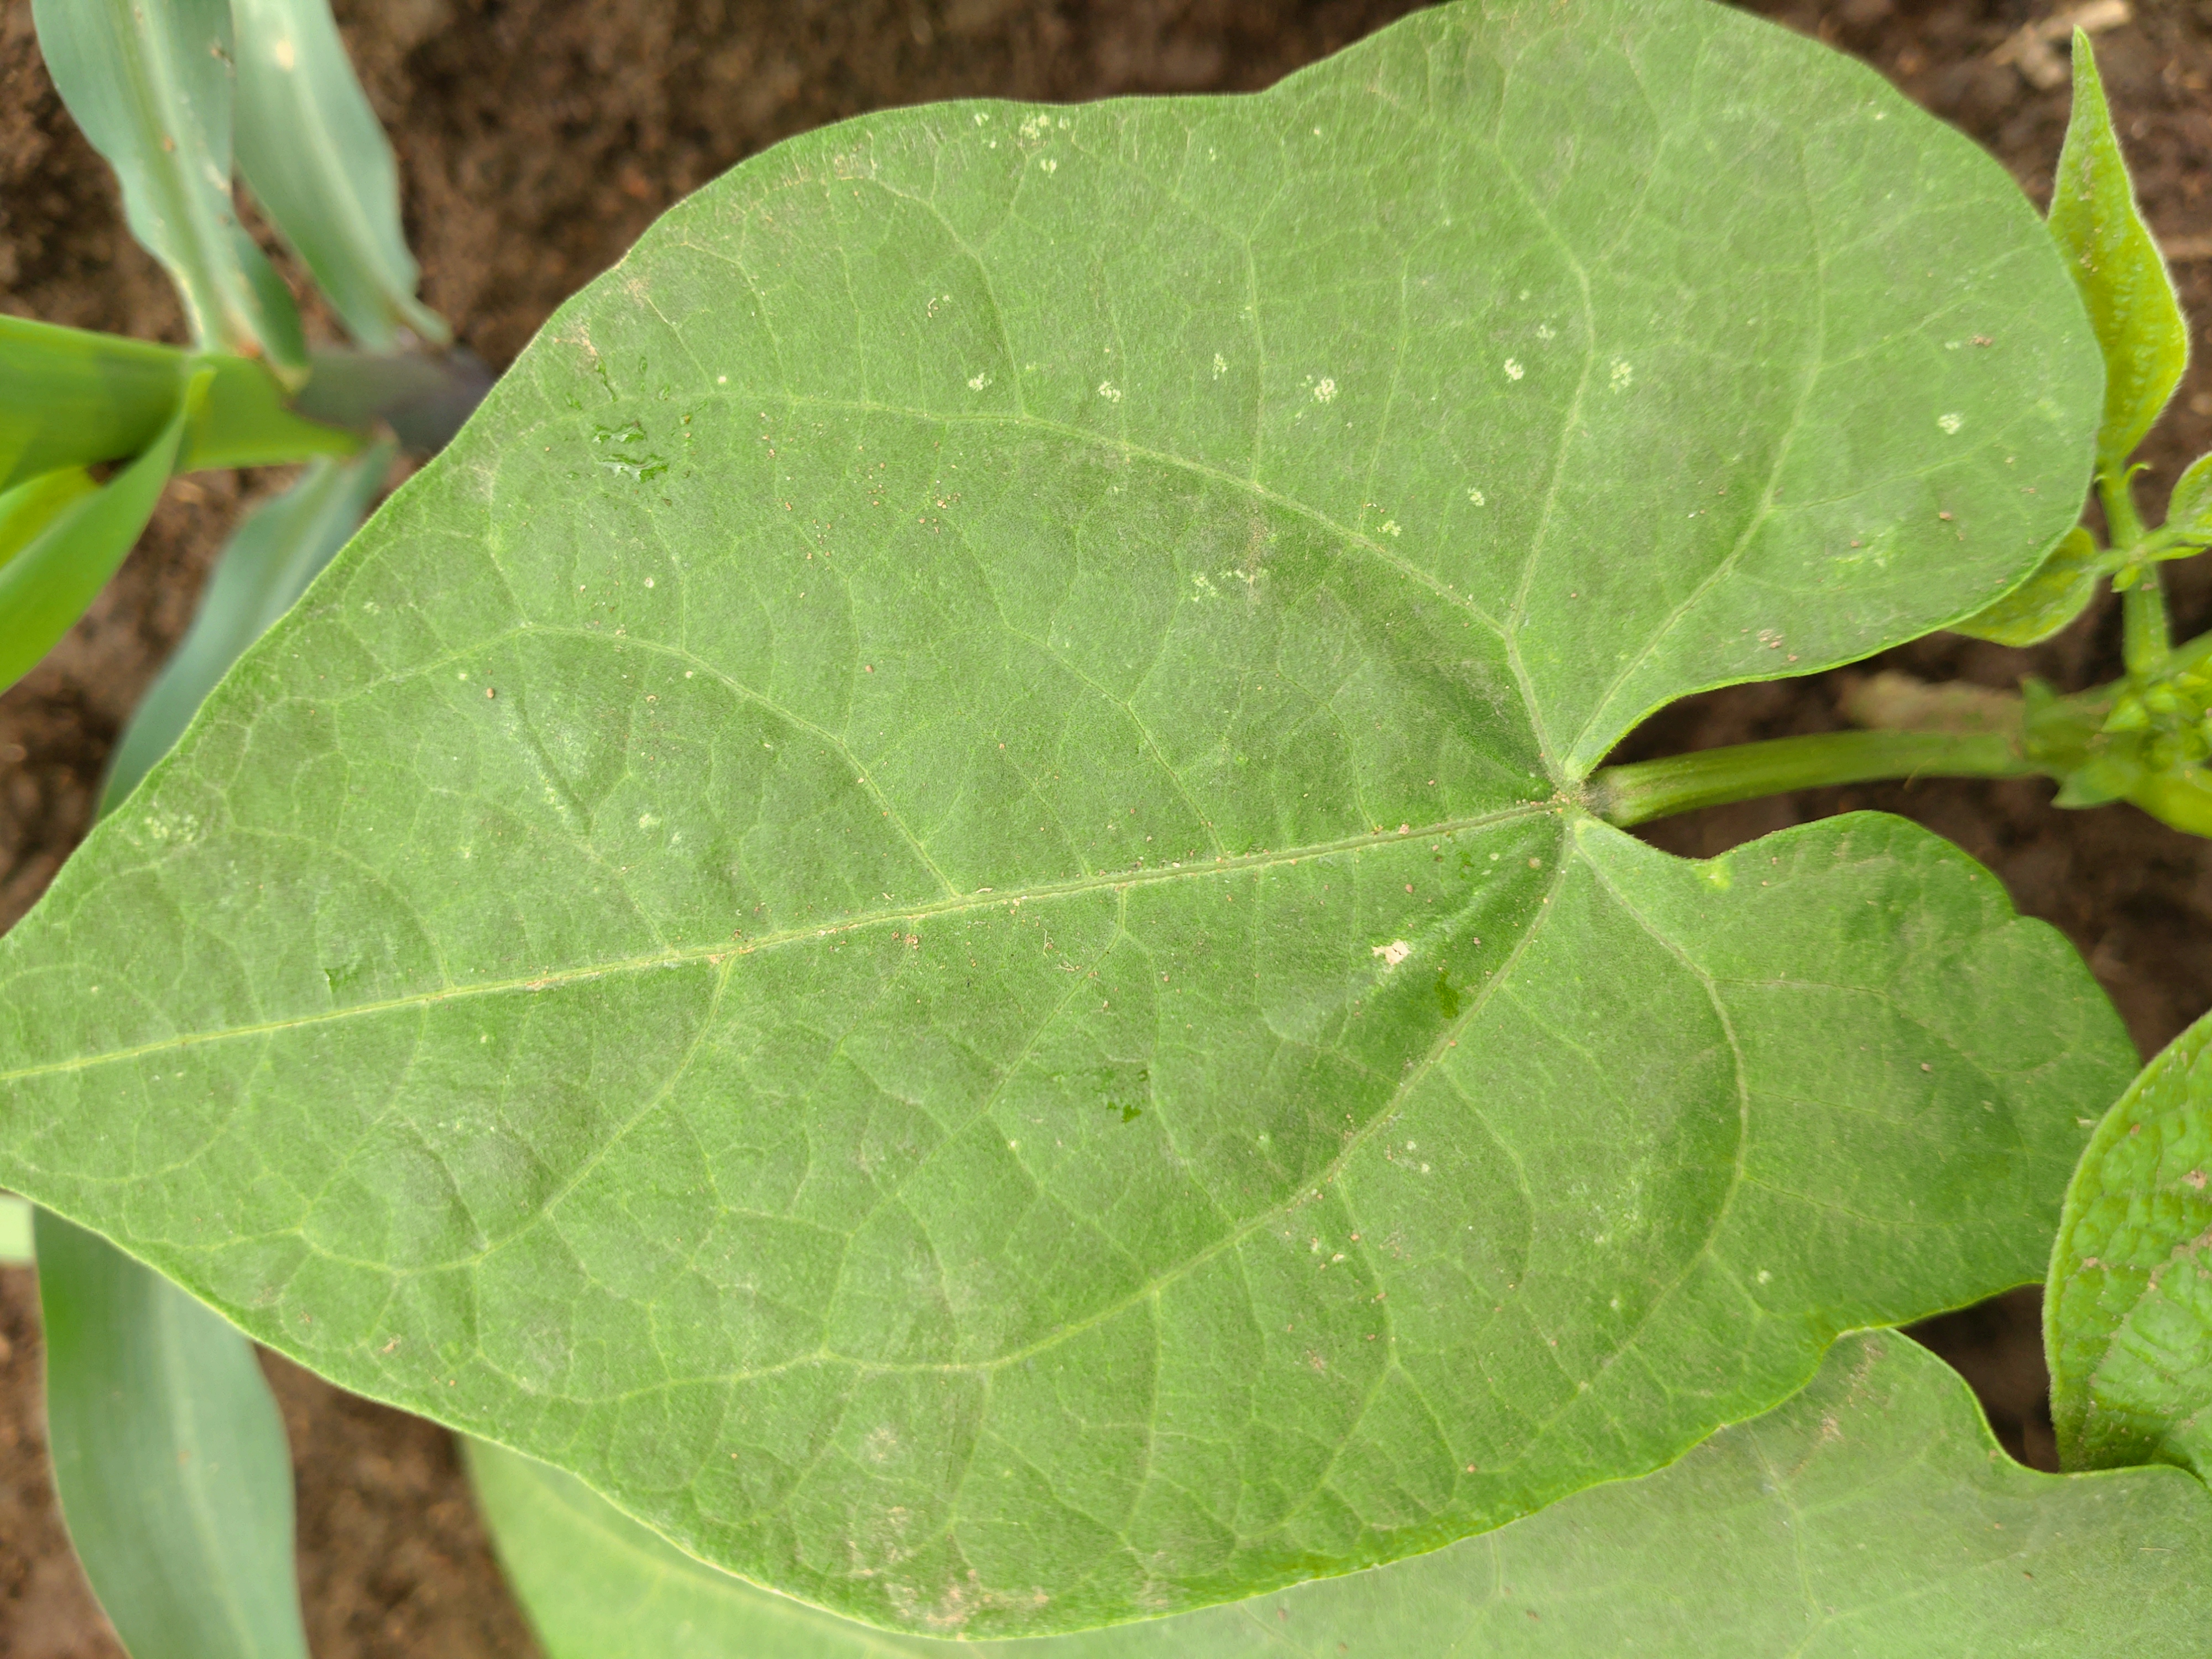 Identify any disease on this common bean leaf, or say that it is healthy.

healthy
